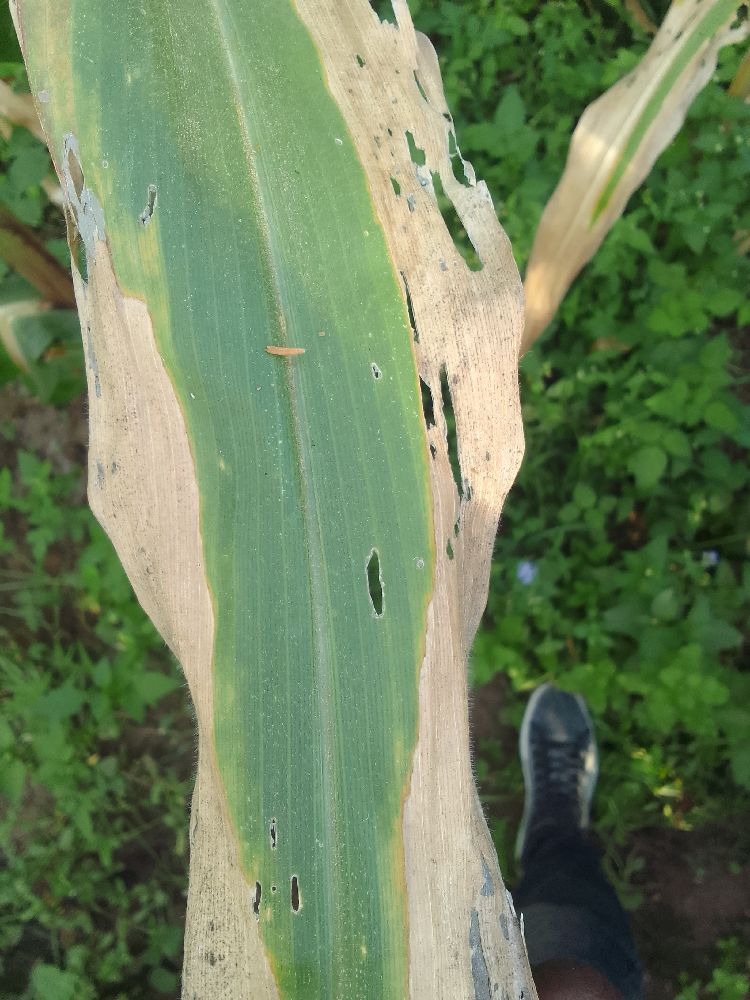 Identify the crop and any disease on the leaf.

maize, maize lethal necrosis
